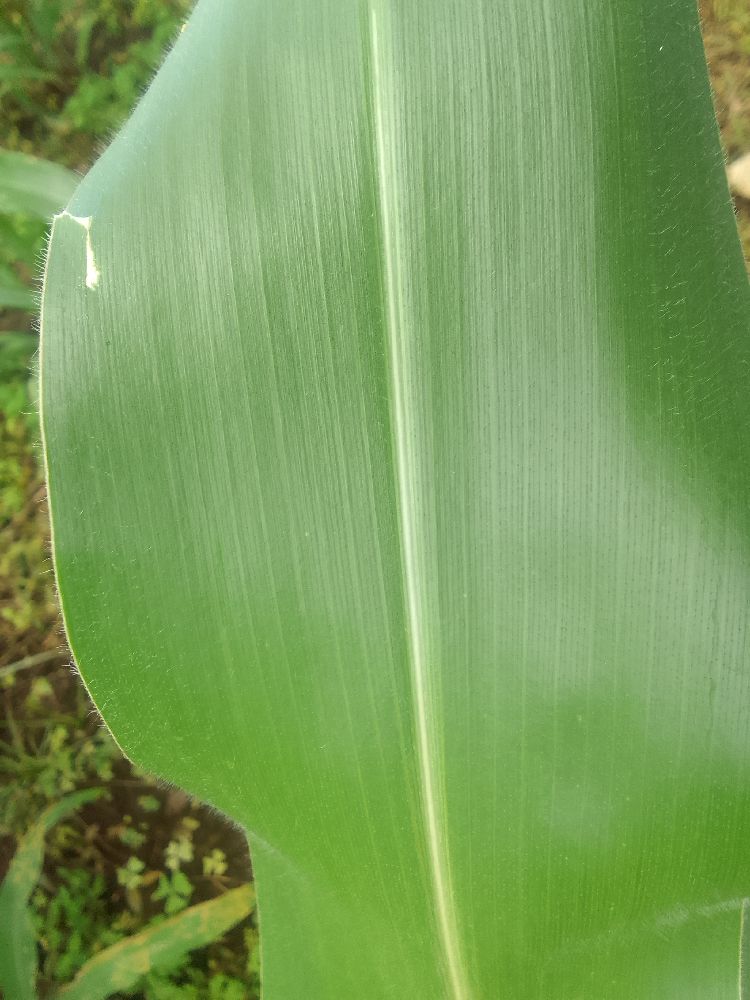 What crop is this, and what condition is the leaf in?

maize, healthy
